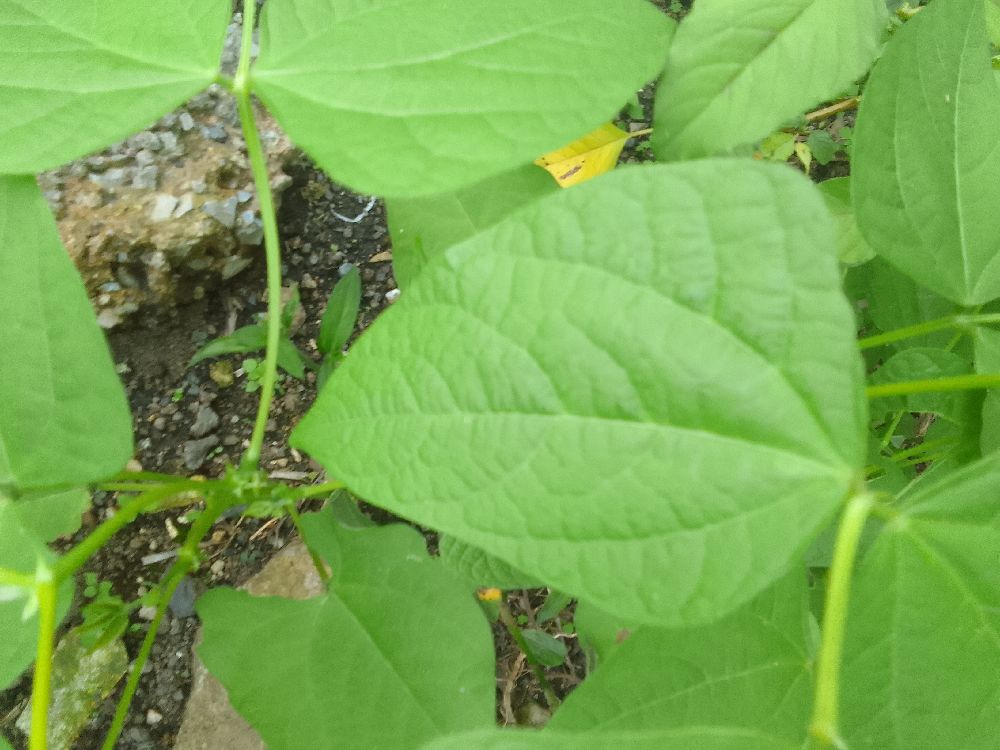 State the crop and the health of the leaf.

common bean, healthy
